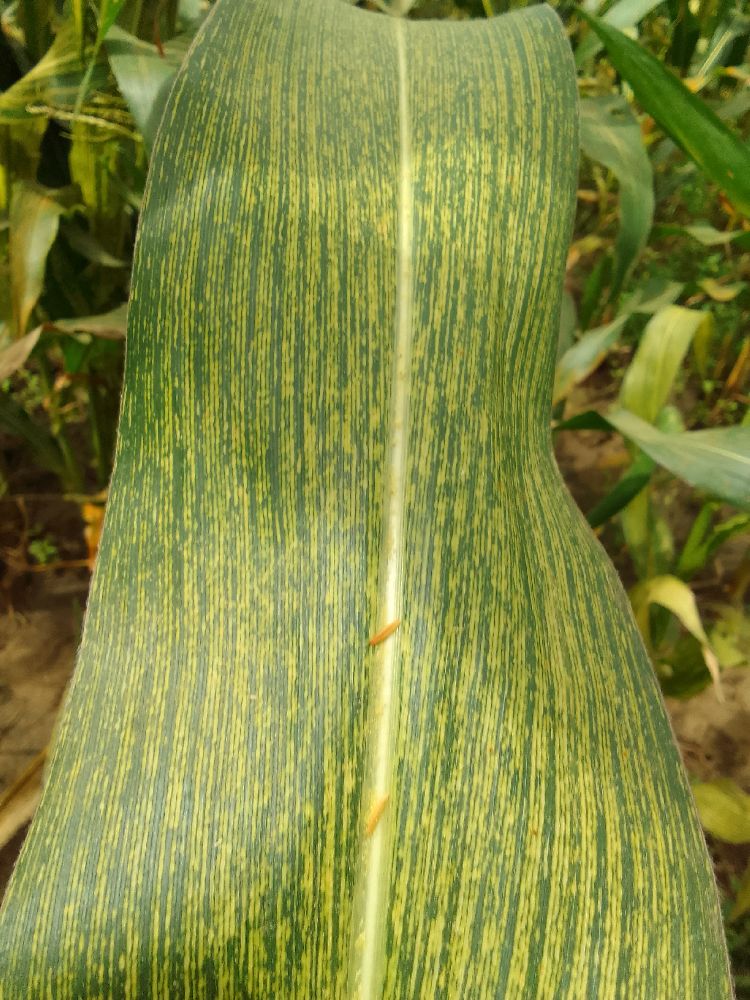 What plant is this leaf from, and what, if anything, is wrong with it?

maize, maize streak virus
